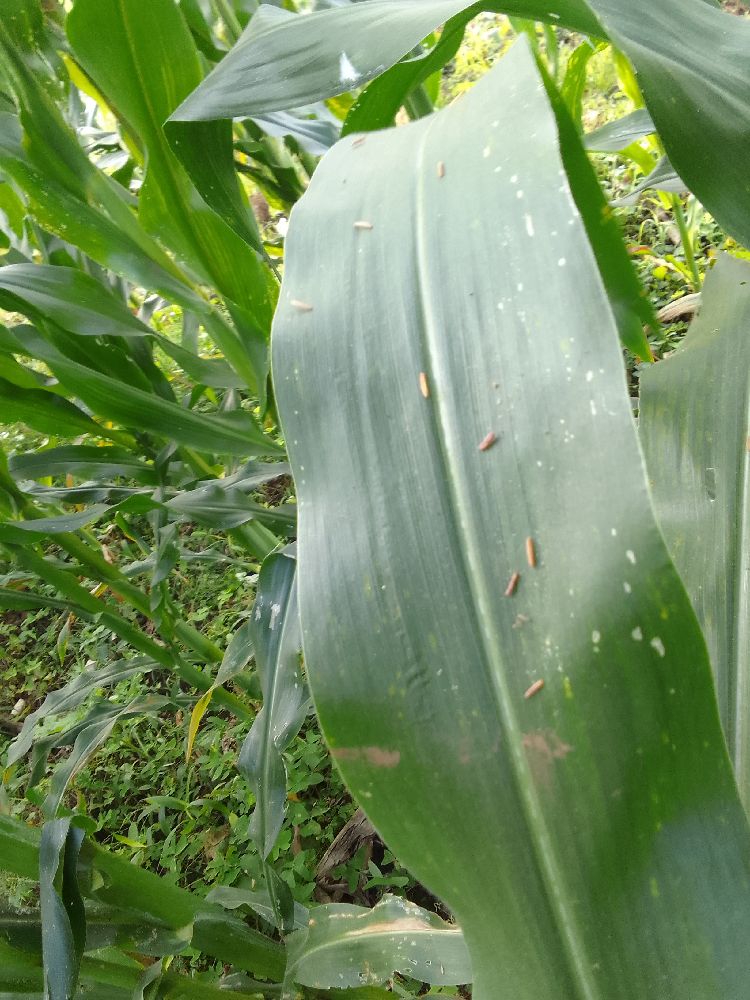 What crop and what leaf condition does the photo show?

maize, healthy
